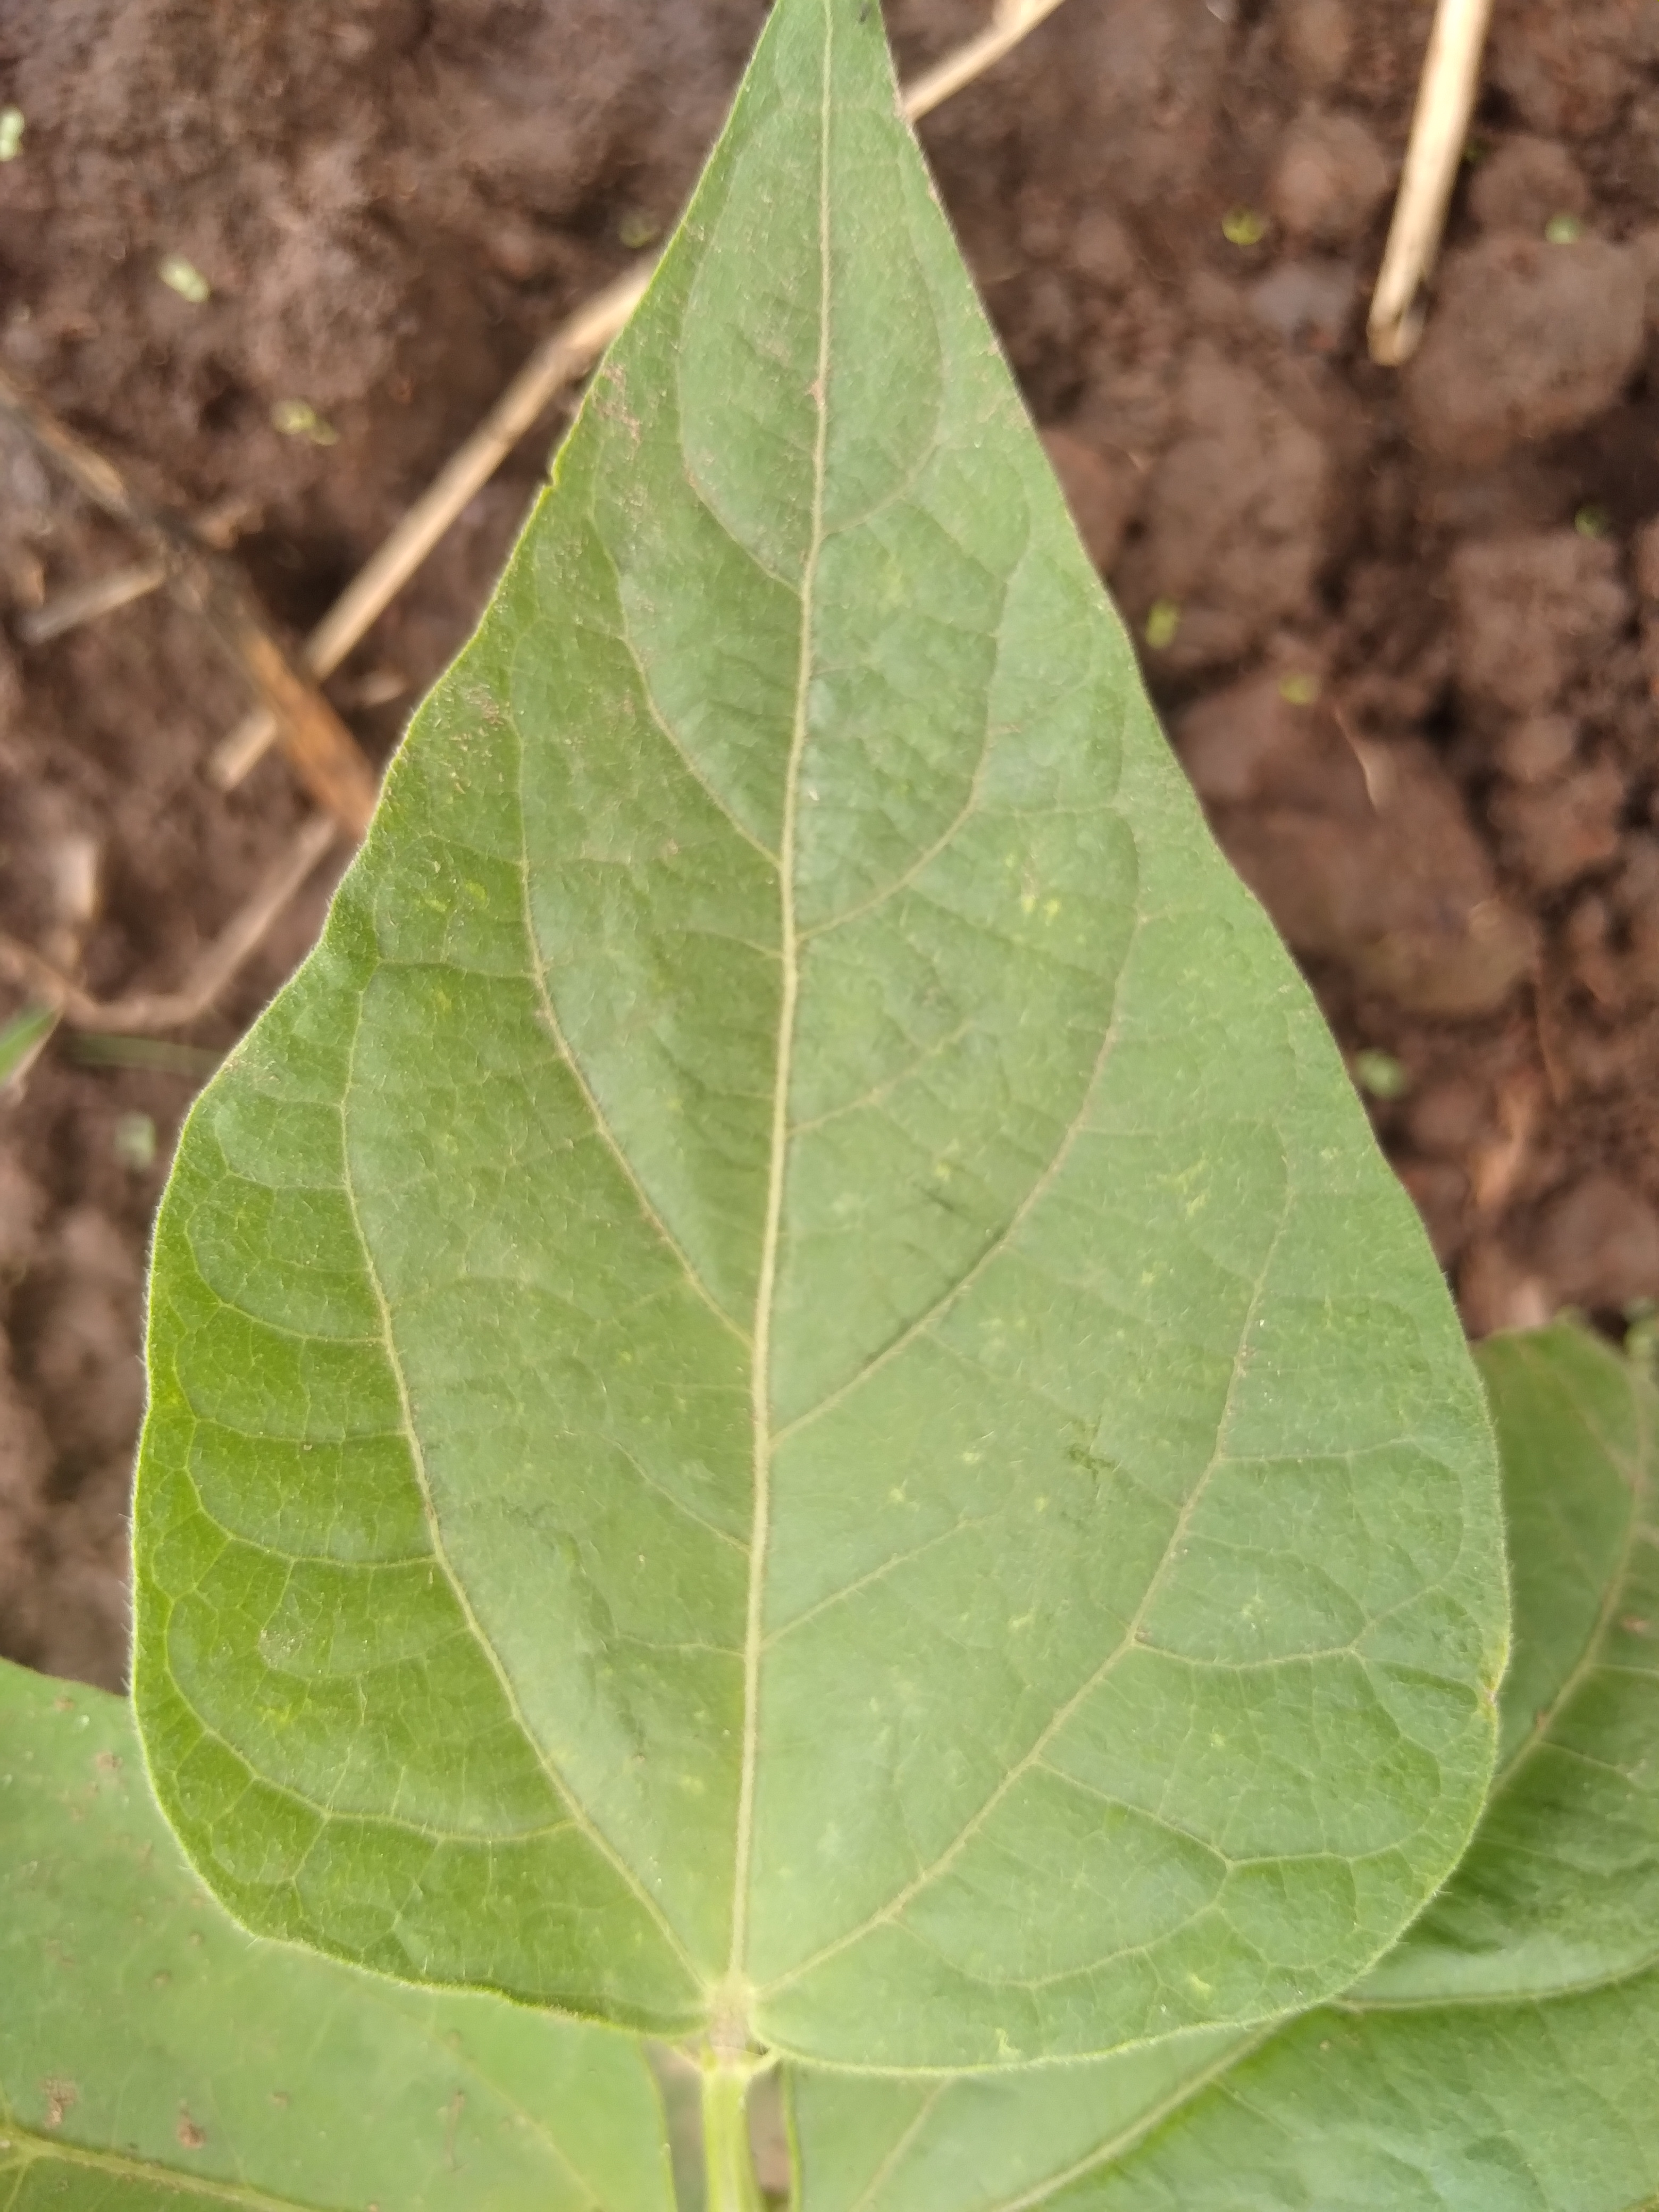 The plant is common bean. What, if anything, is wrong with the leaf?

healthy
